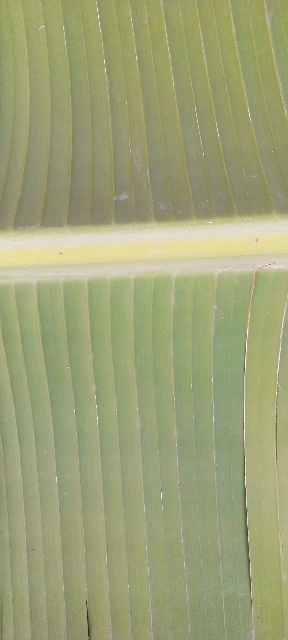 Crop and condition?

banana, healthy
